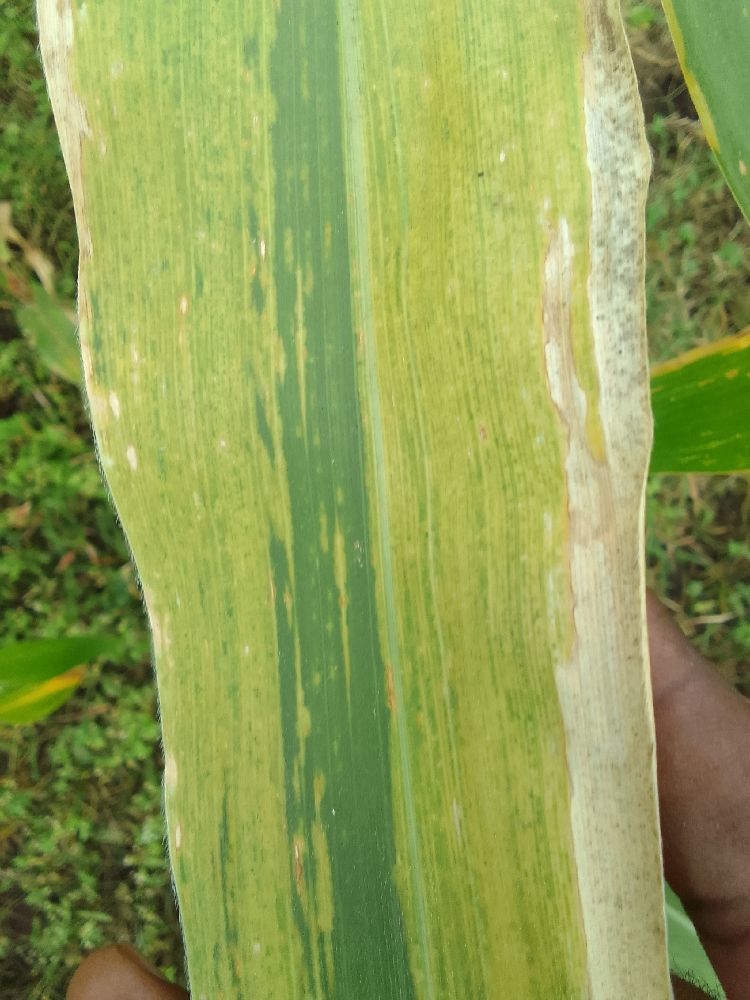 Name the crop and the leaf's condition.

maize, maize lethal necrosis
